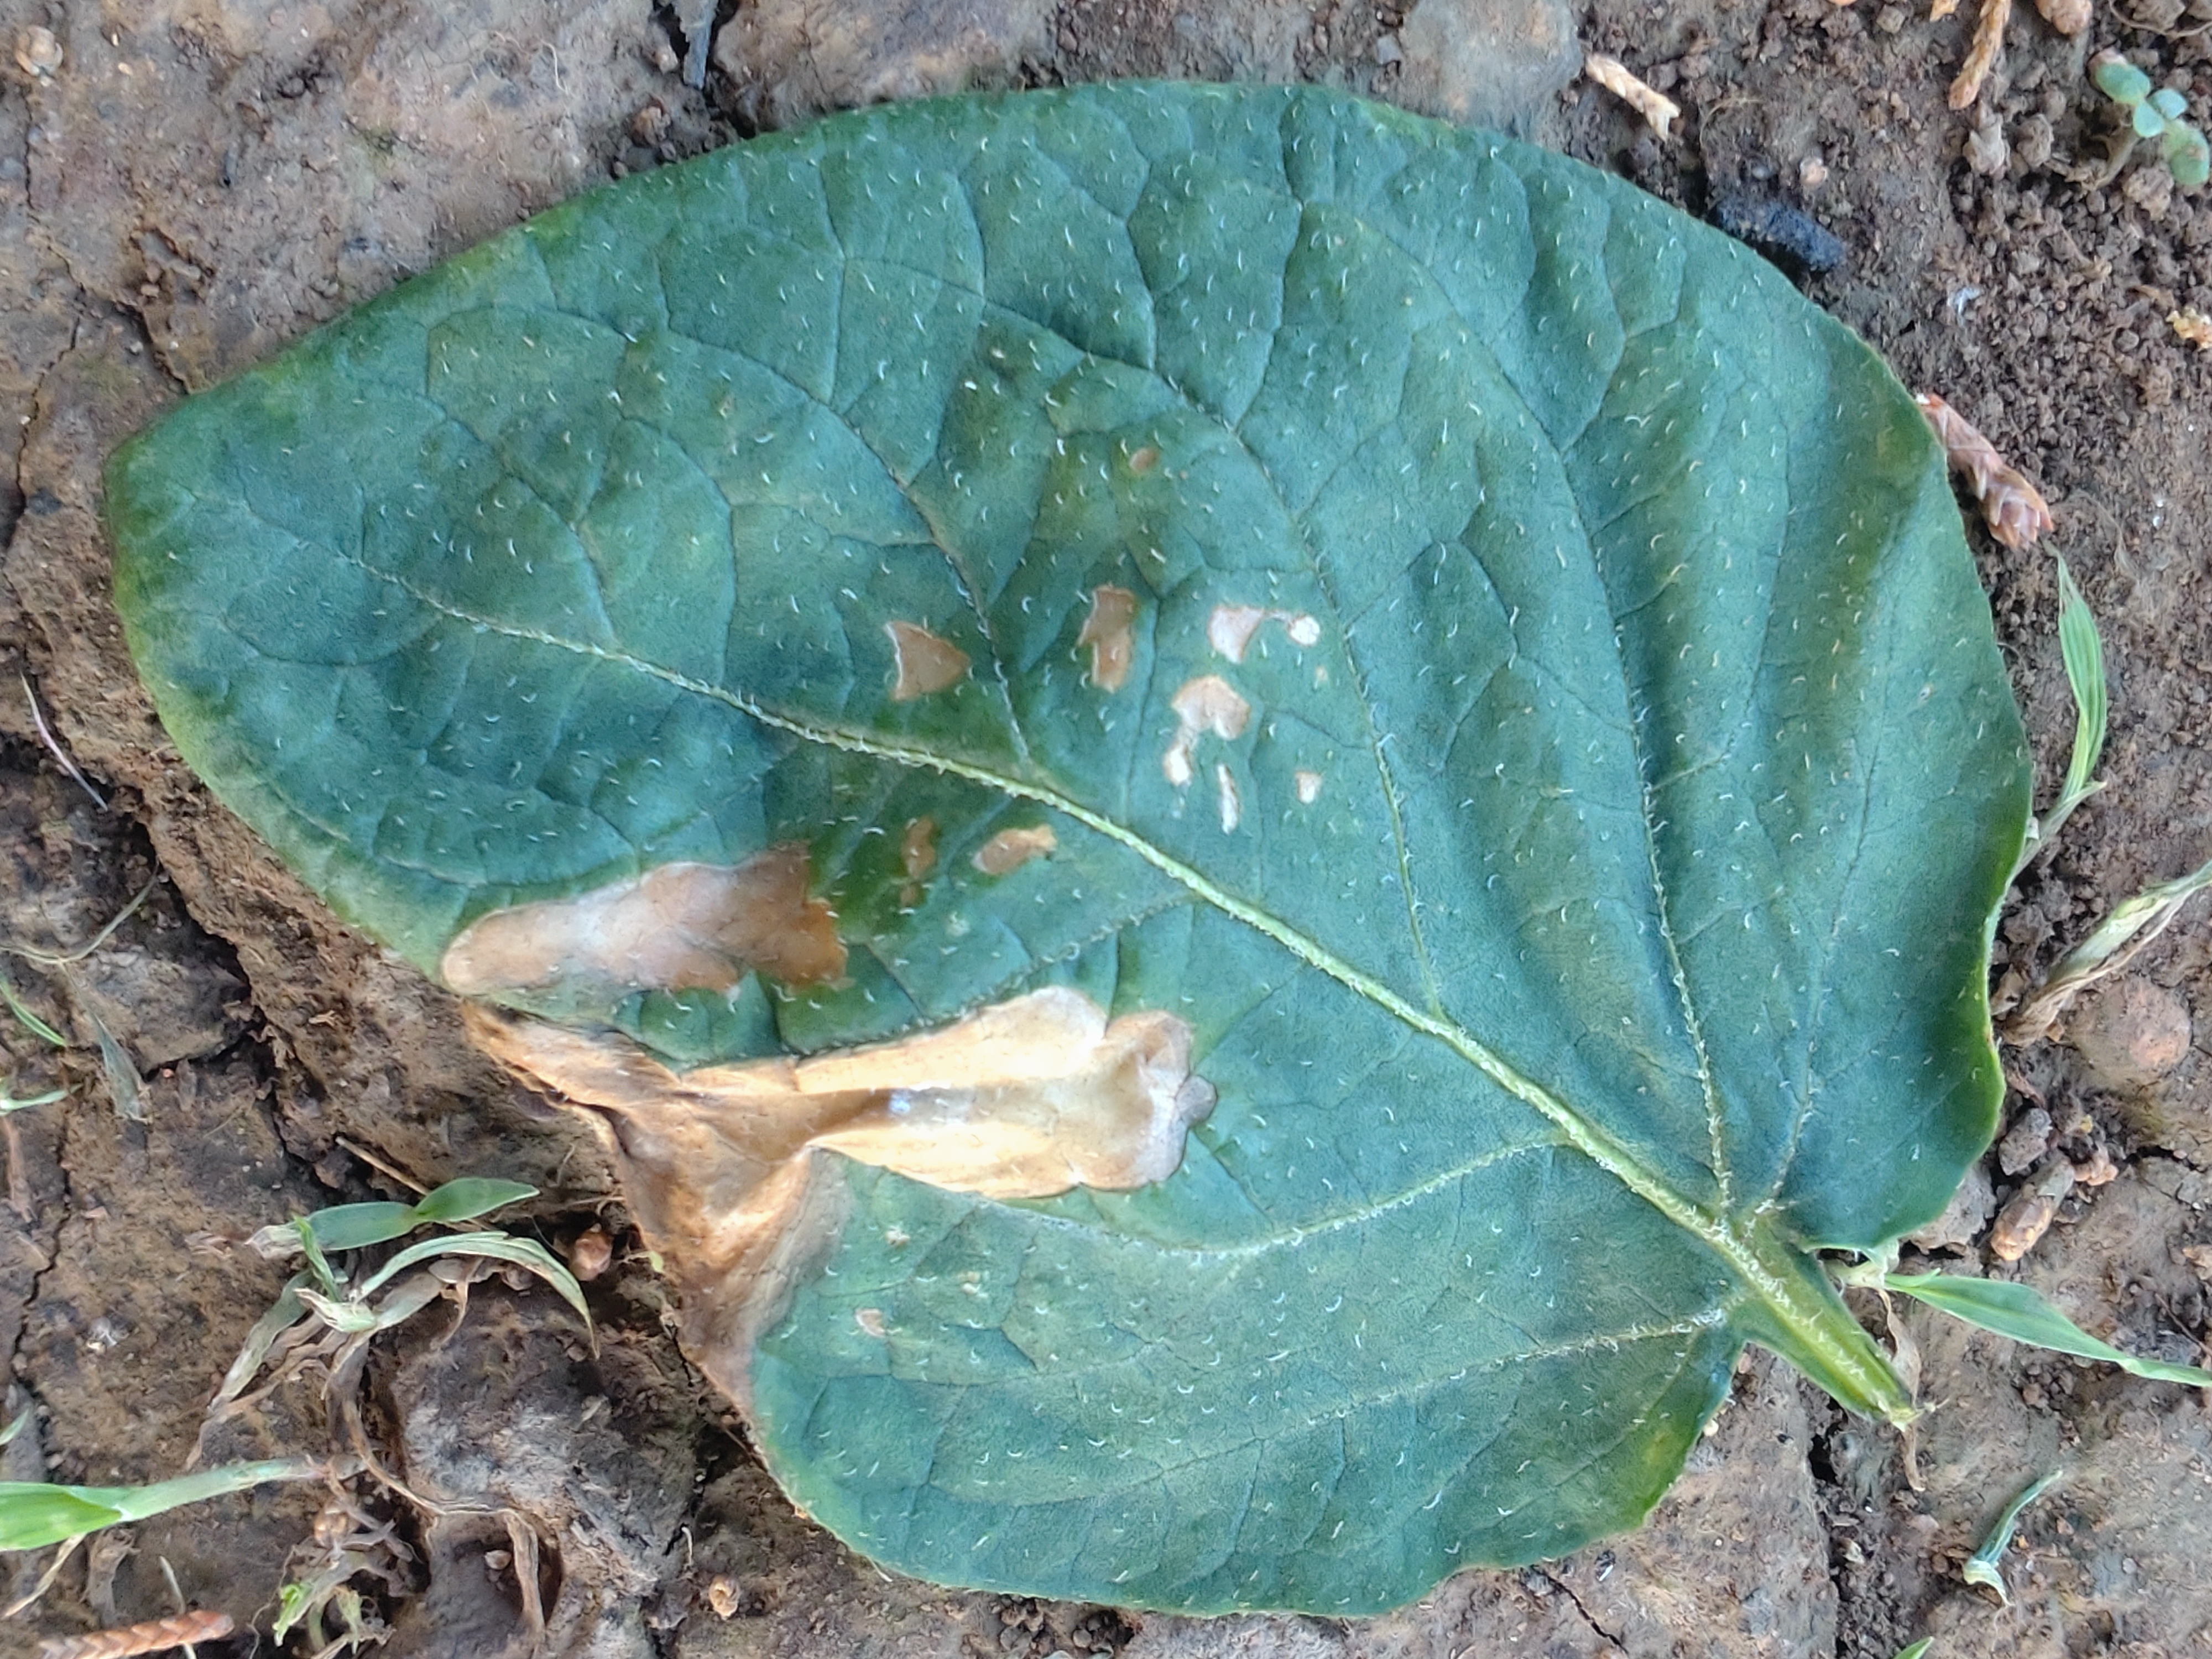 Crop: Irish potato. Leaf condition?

early blight
